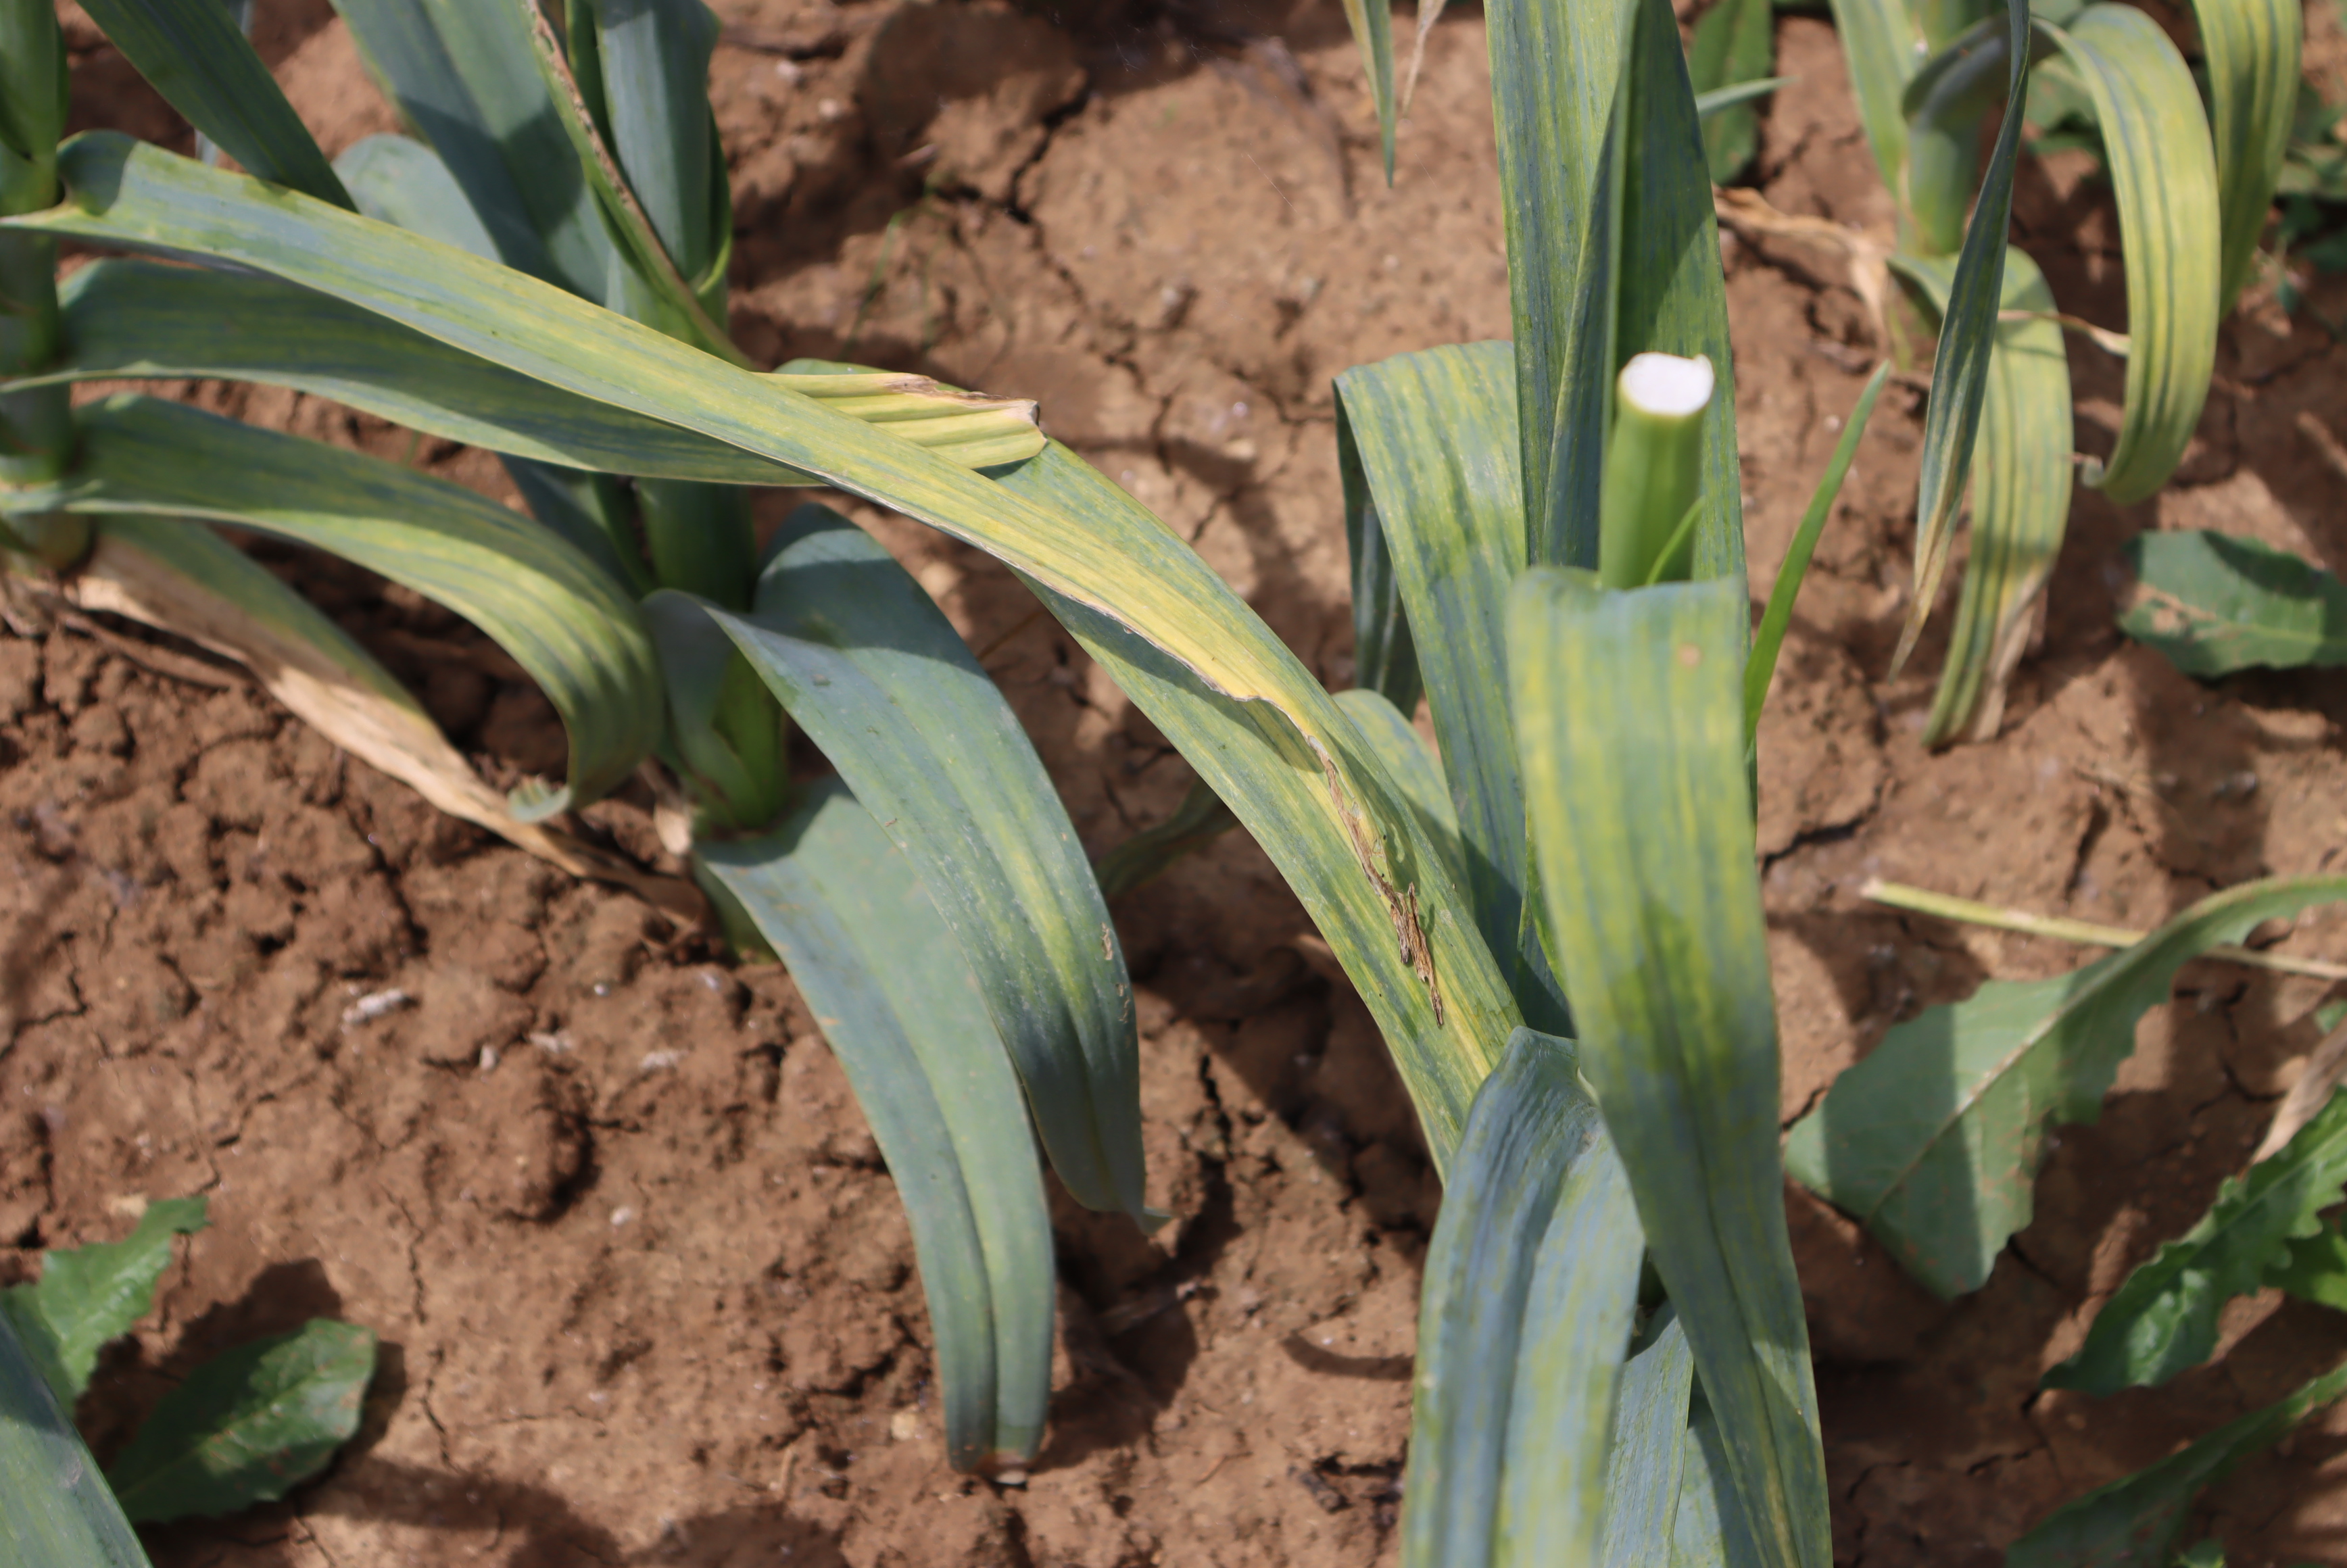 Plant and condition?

elephant garlic, chlorosis, mechanical damage
